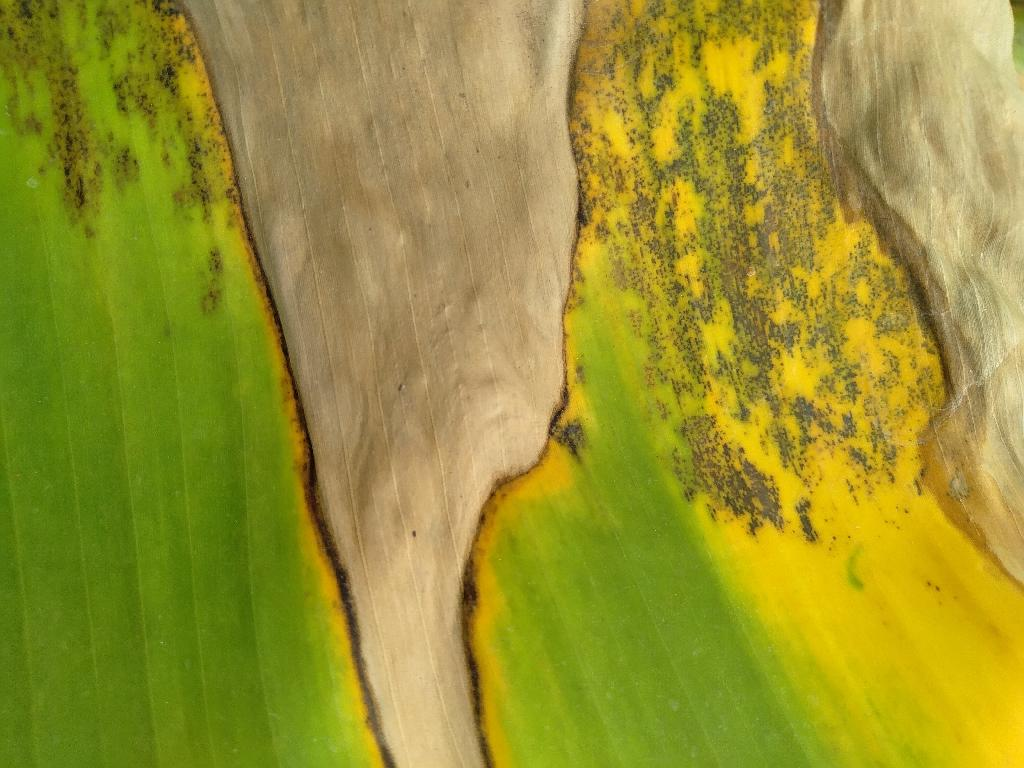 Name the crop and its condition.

banana, black sigatoka
